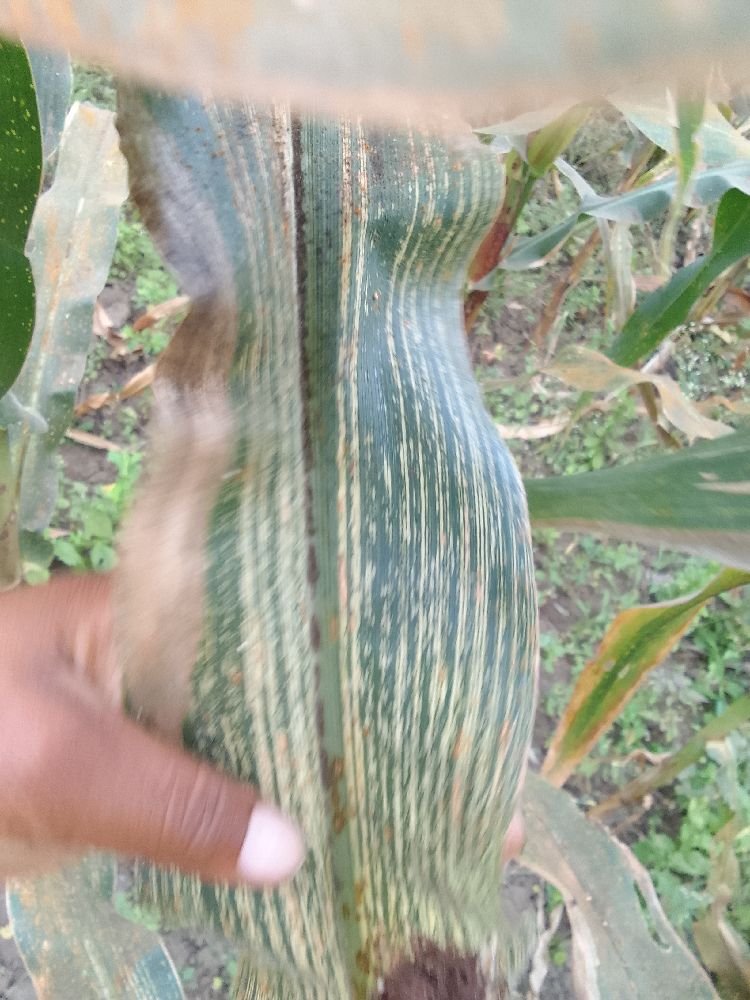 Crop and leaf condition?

maize, maize streak virus
